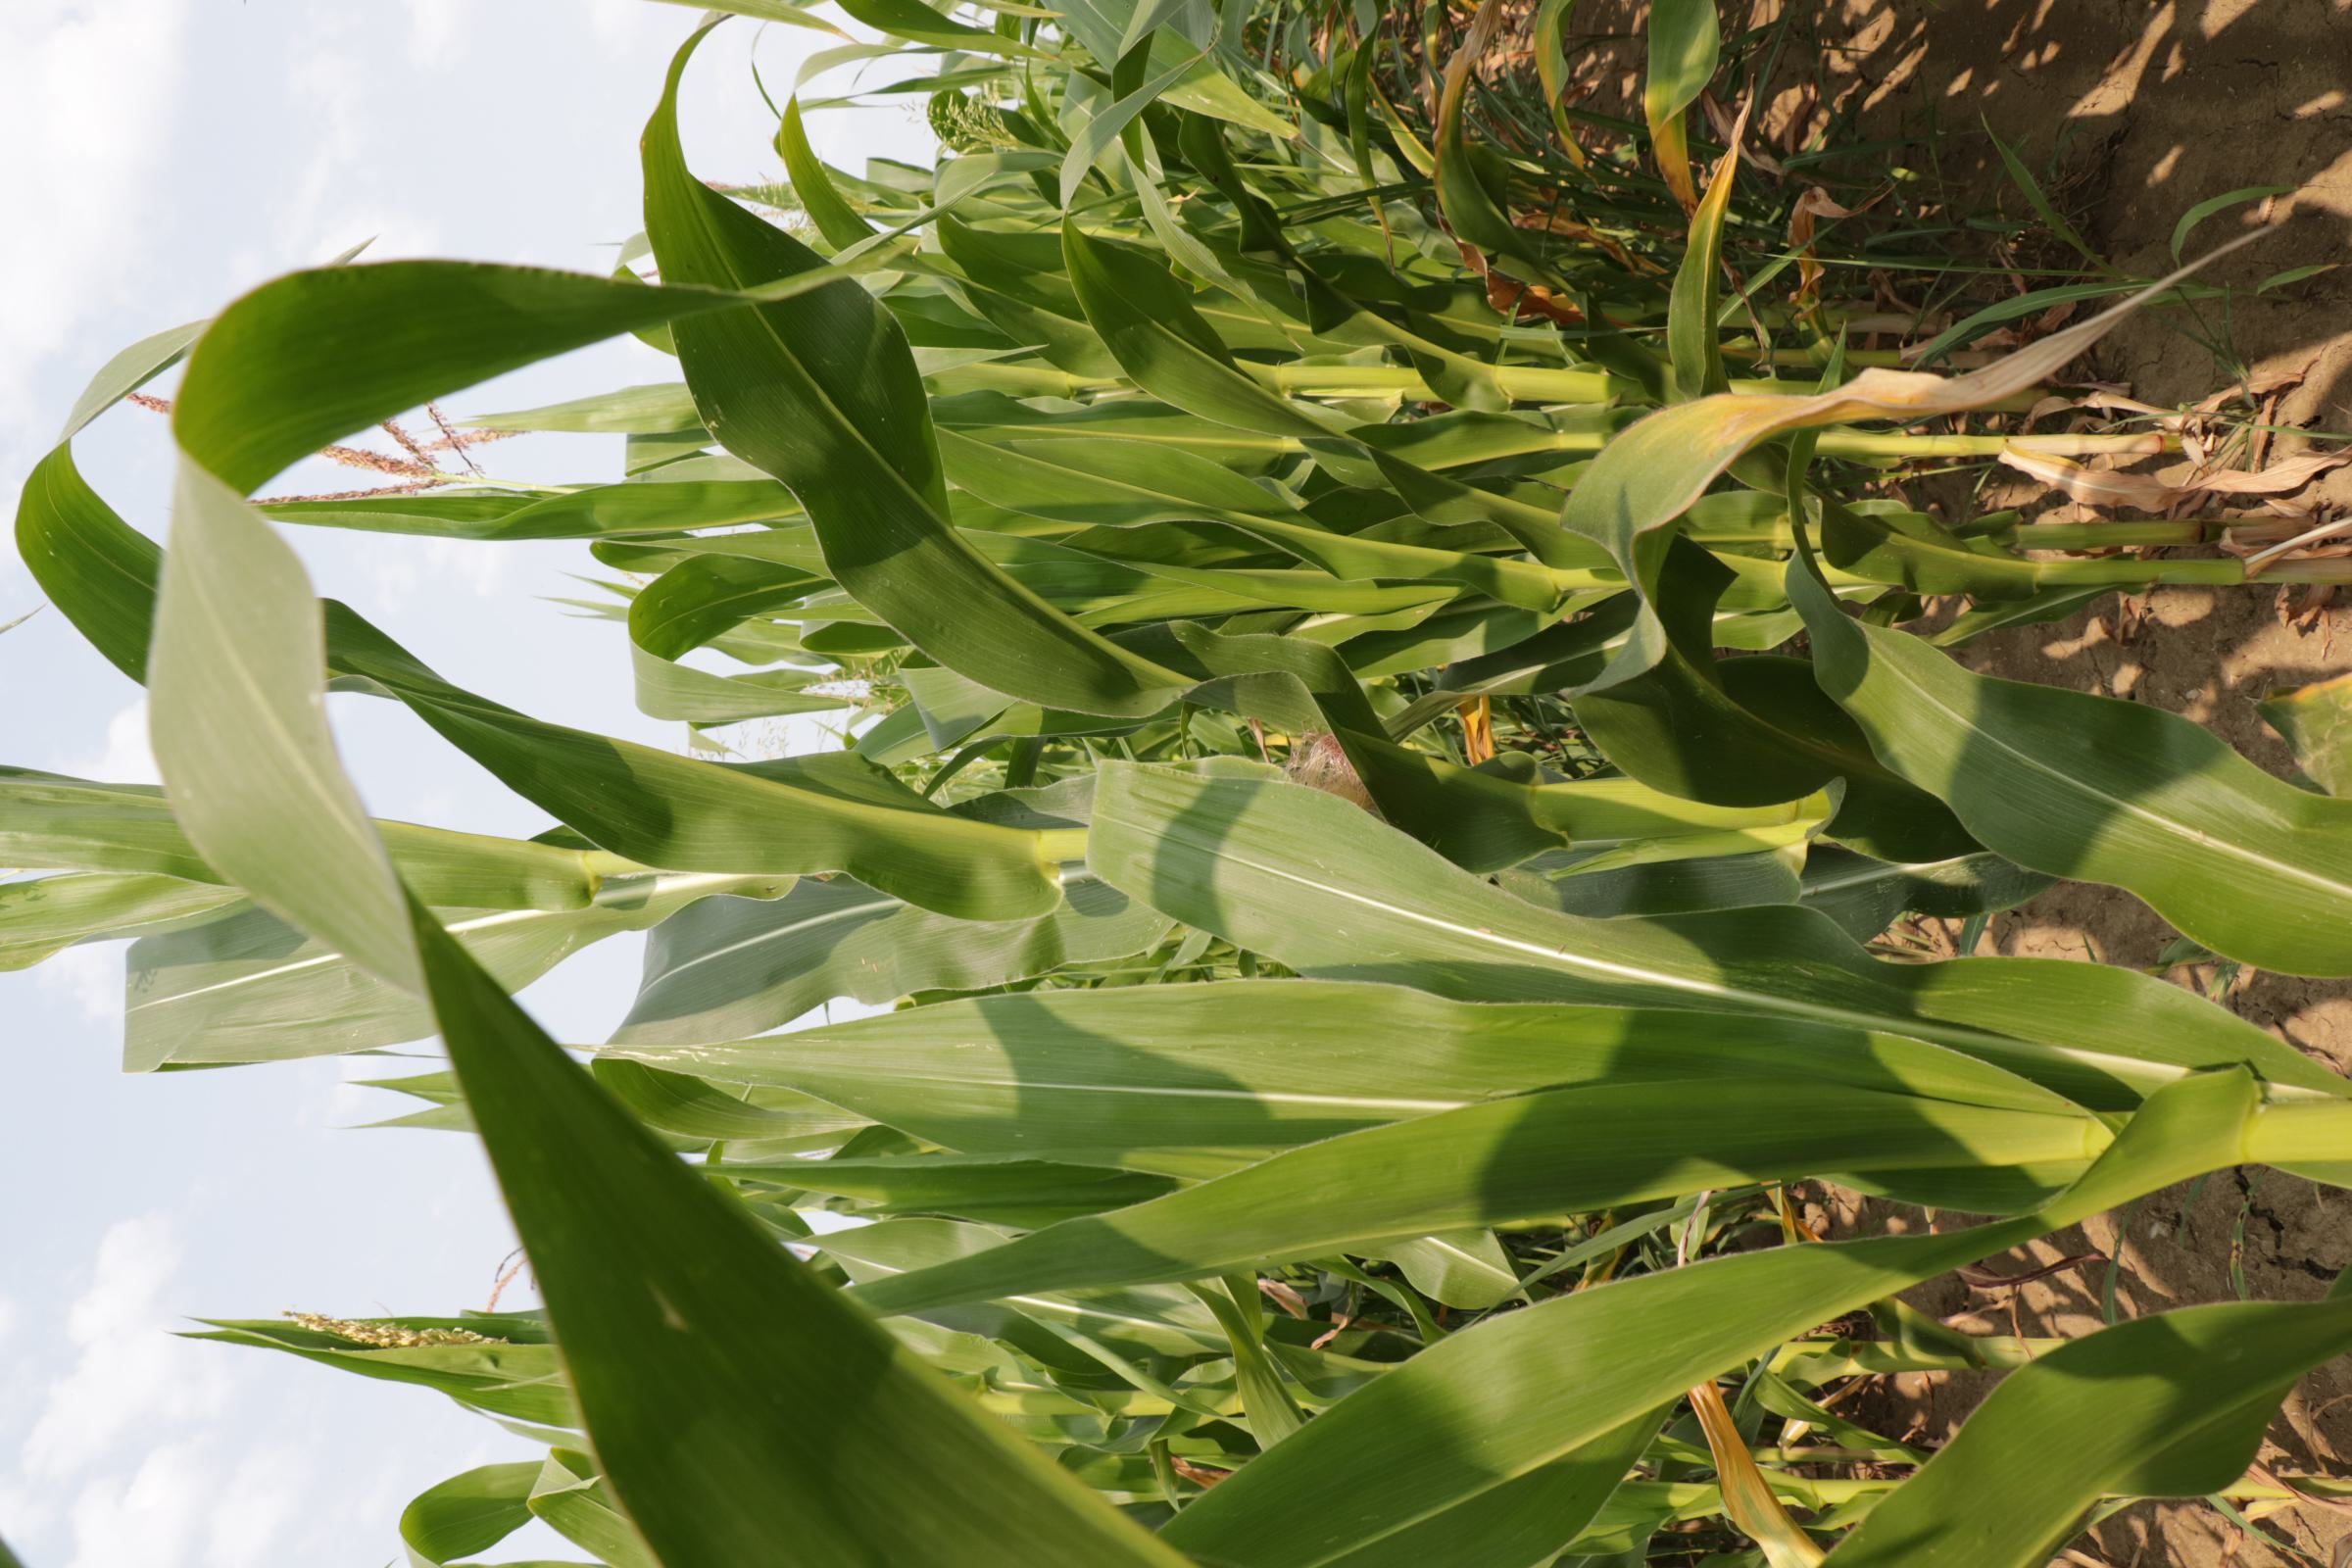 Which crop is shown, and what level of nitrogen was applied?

maize, full nitrogen fertilisation
